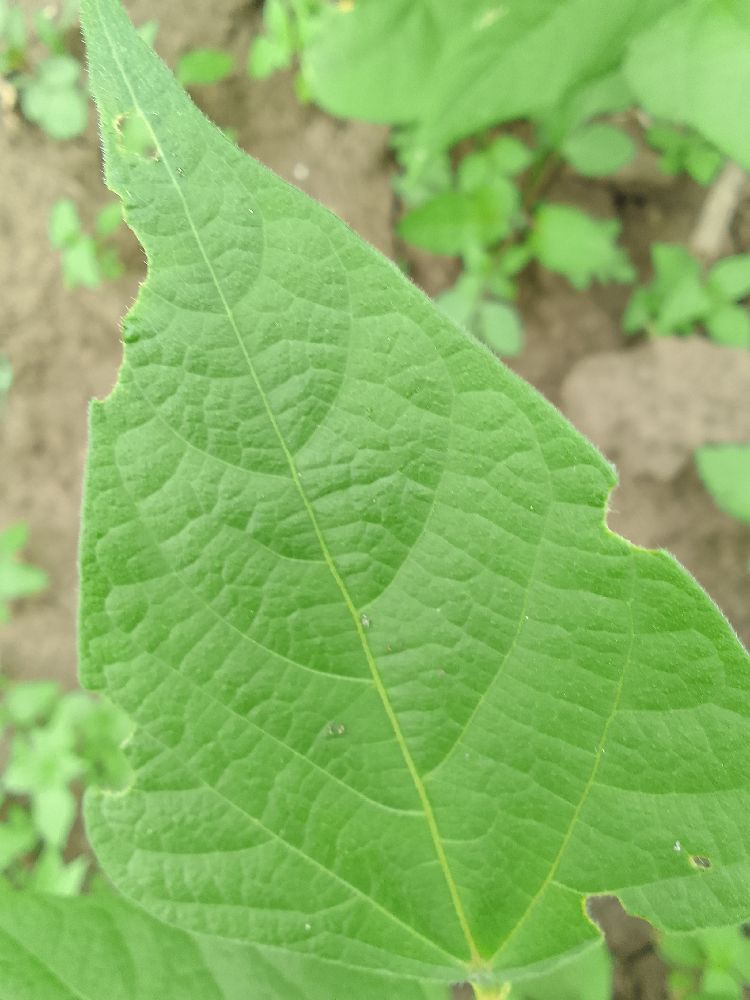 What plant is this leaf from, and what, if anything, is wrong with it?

common bean, healthy
